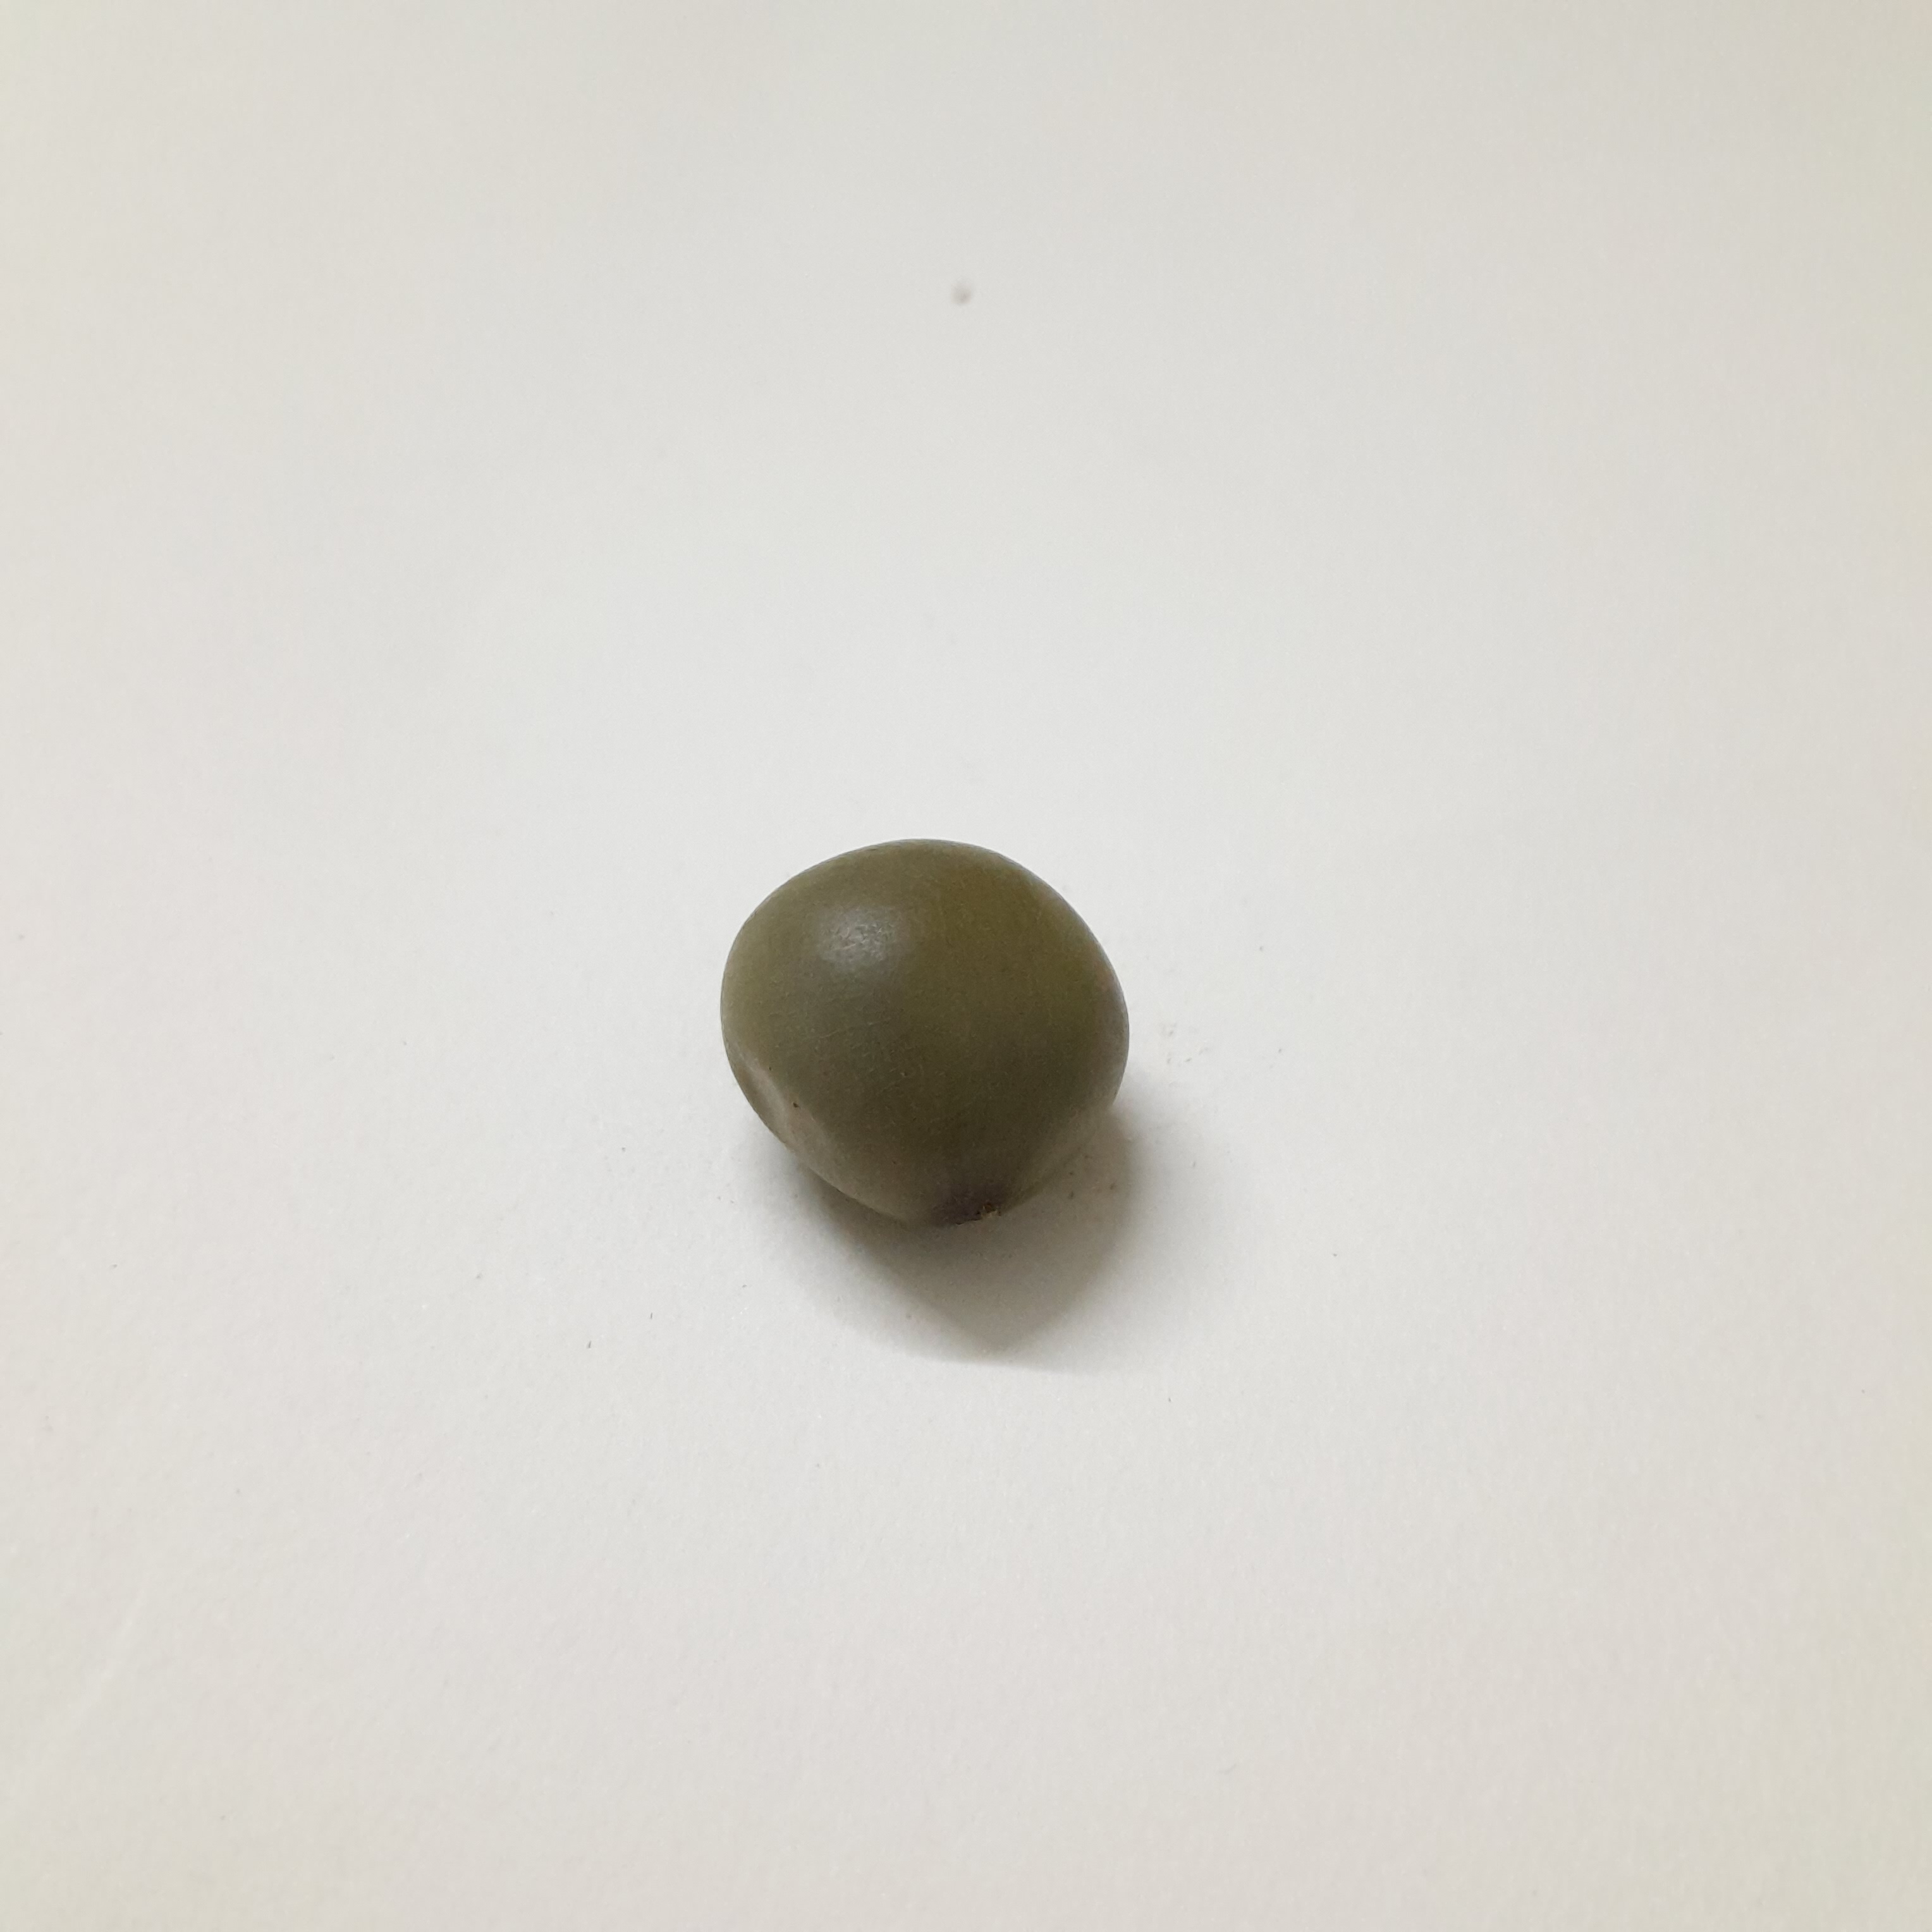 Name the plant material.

sagargota
